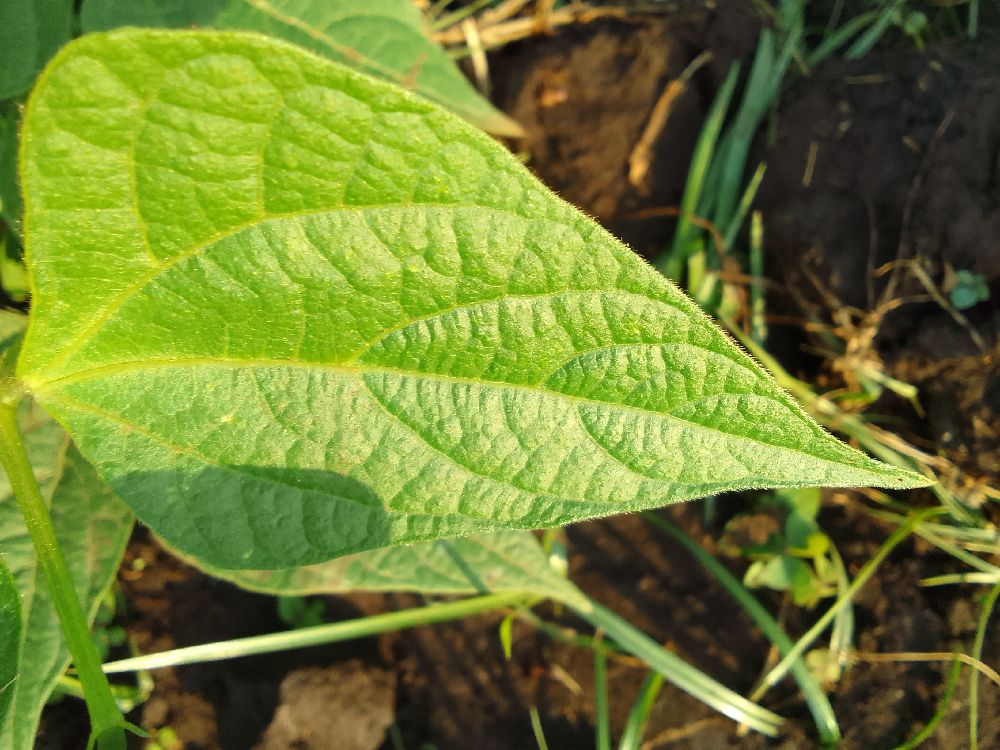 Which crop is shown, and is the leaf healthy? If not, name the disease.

common bean, healthy
